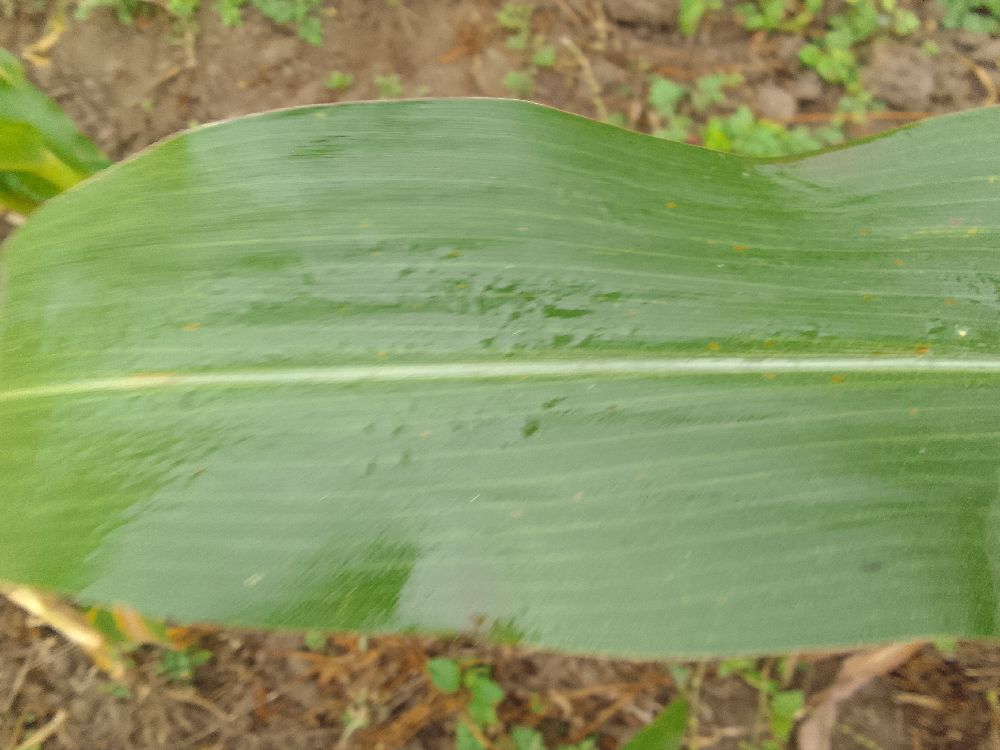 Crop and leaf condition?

maize, healthy
